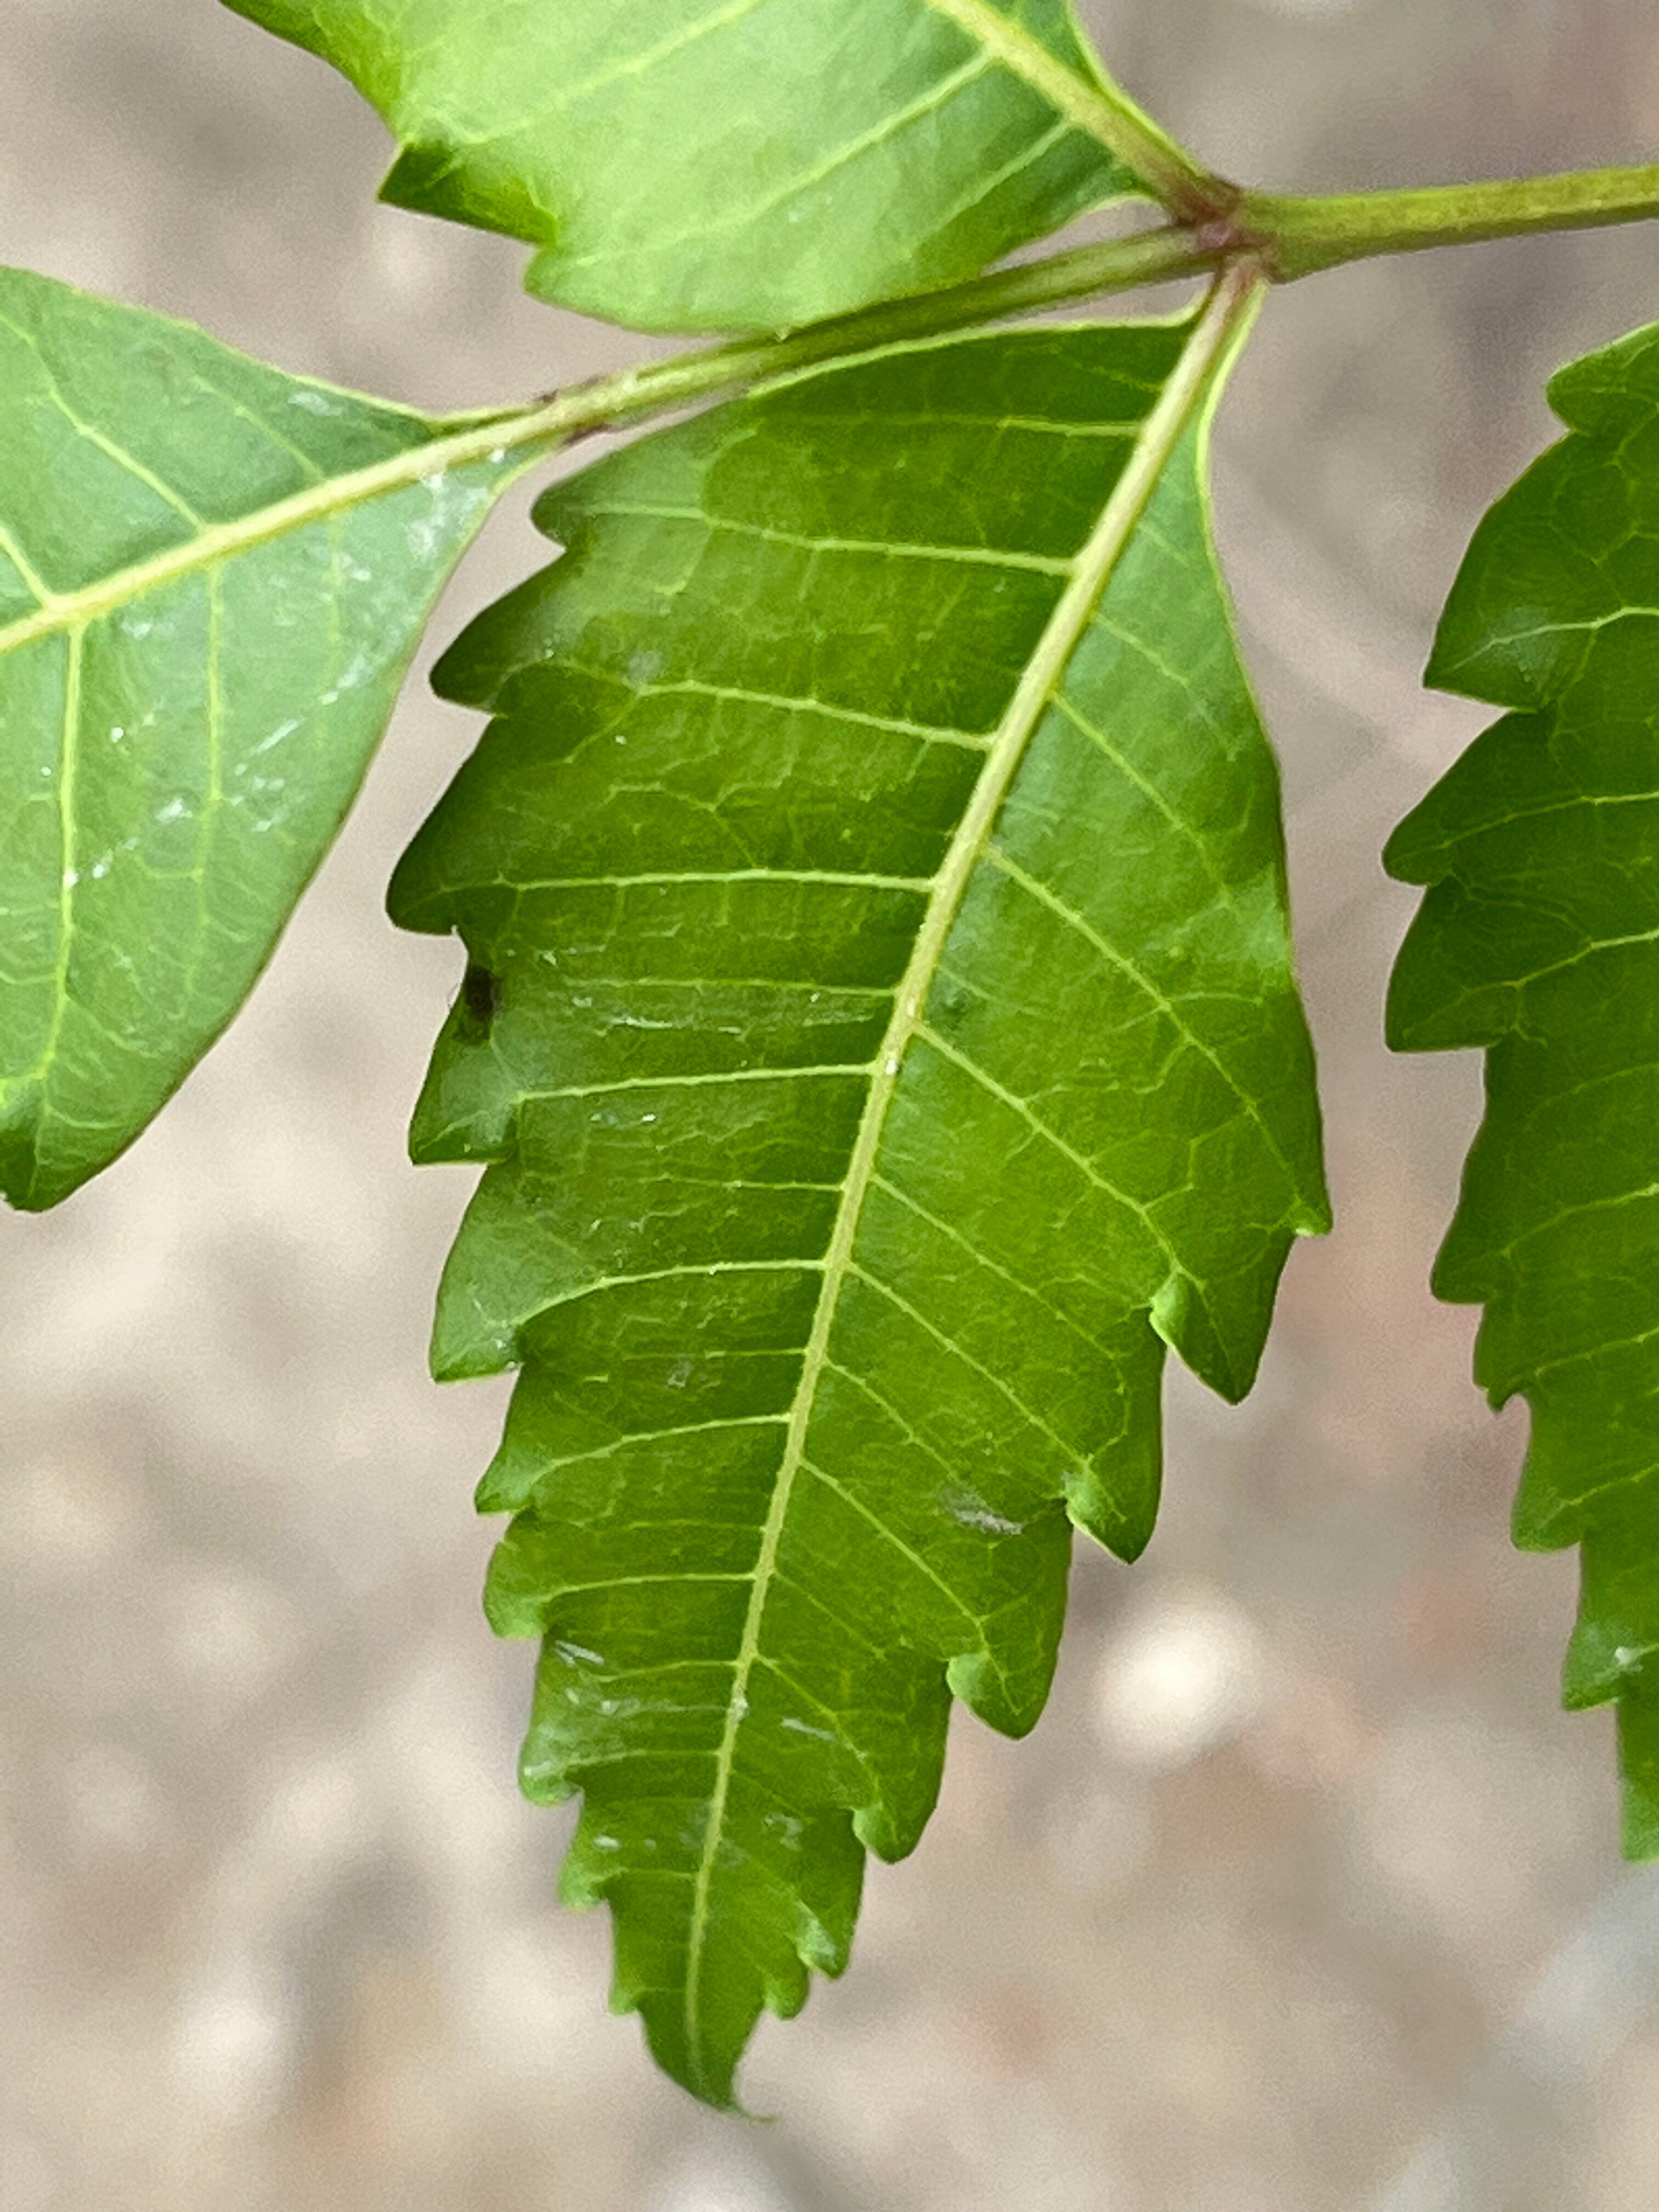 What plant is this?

neem
